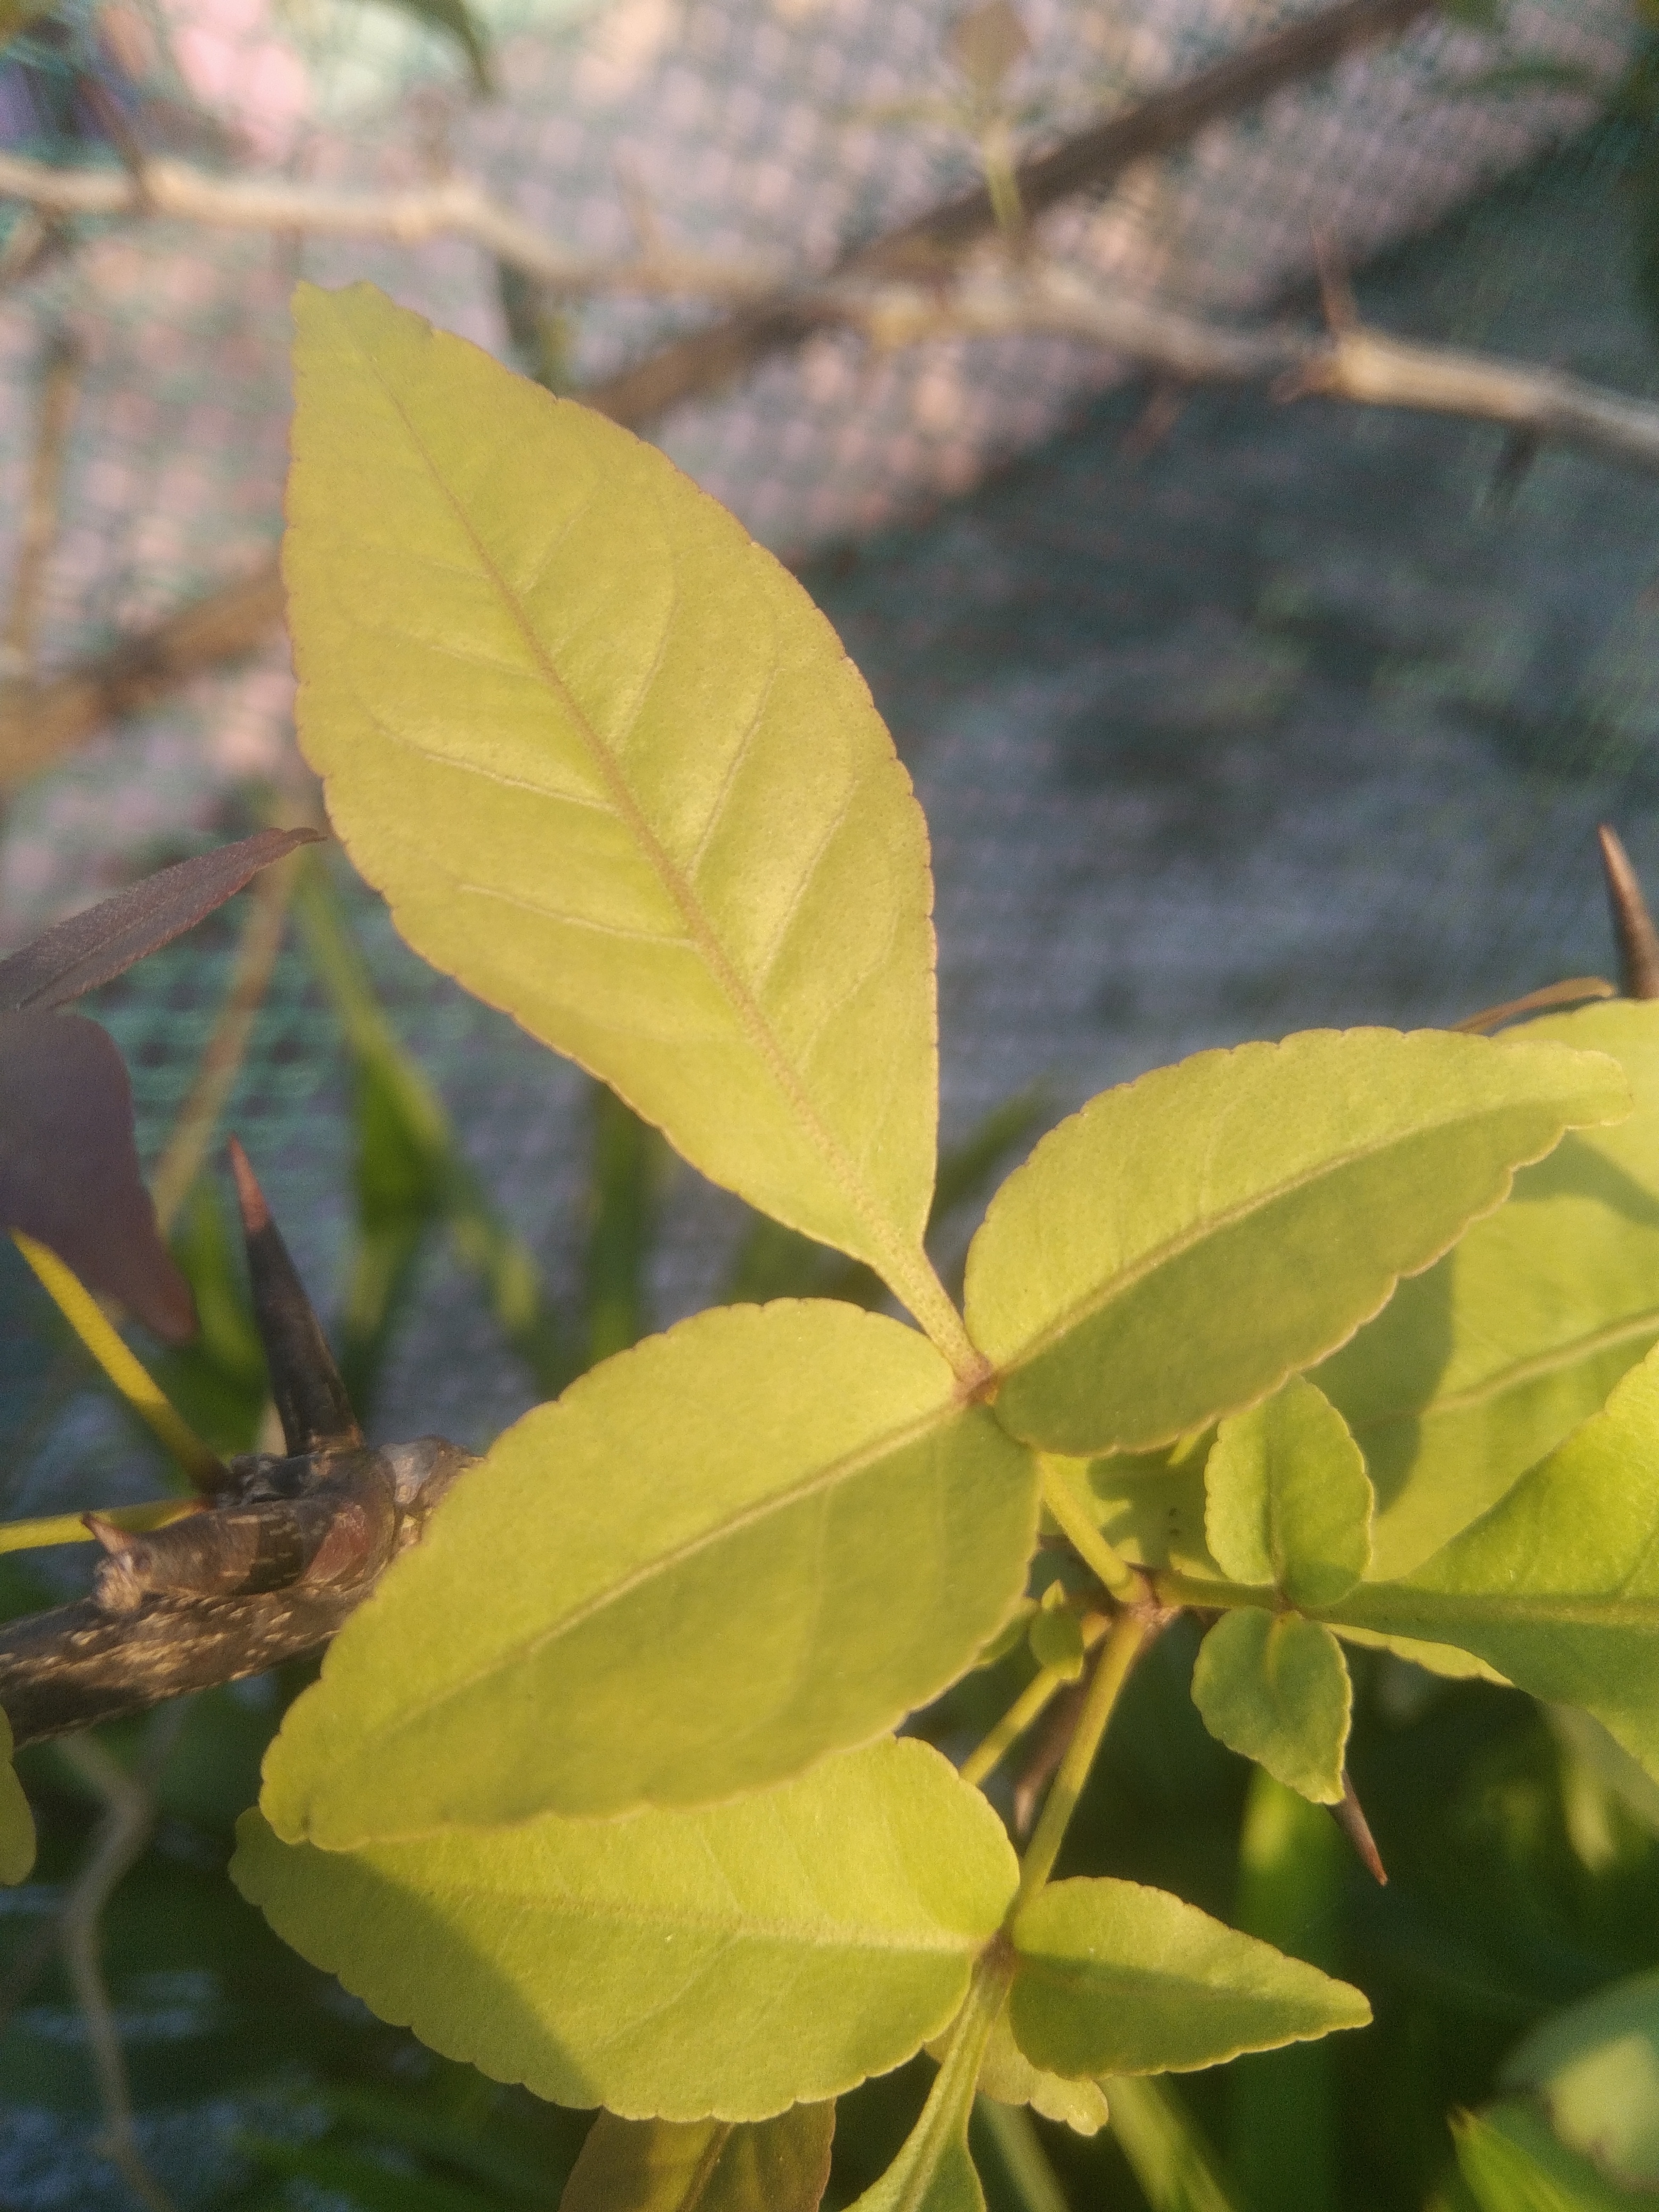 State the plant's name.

wood apple
